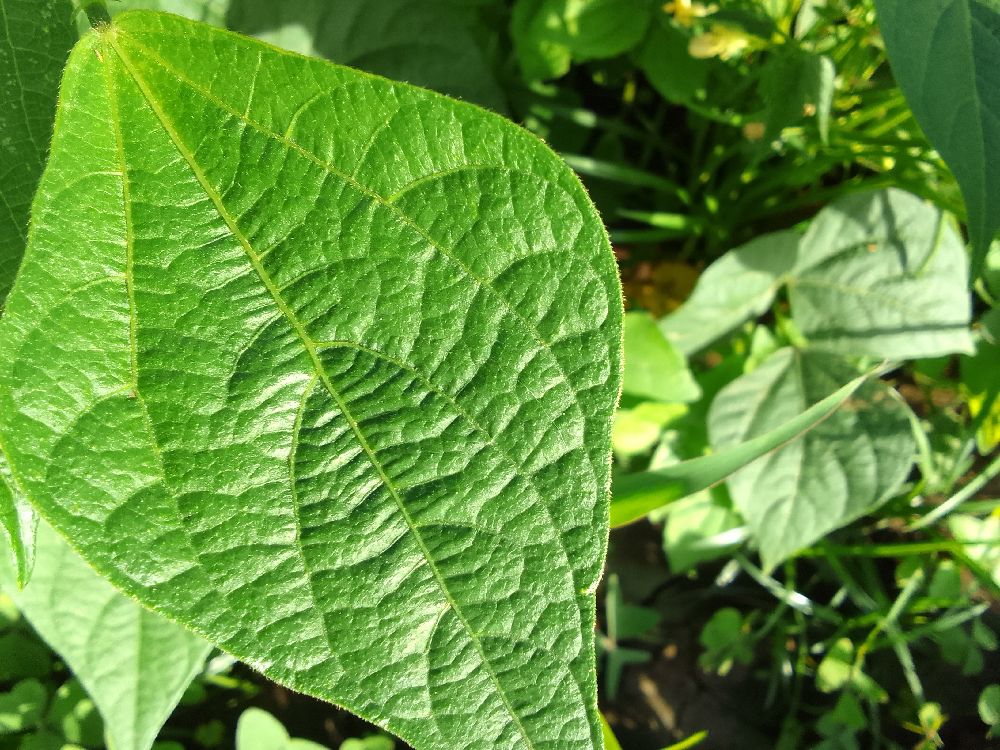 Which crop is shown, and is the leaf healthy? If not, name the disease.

common bean, healthy
